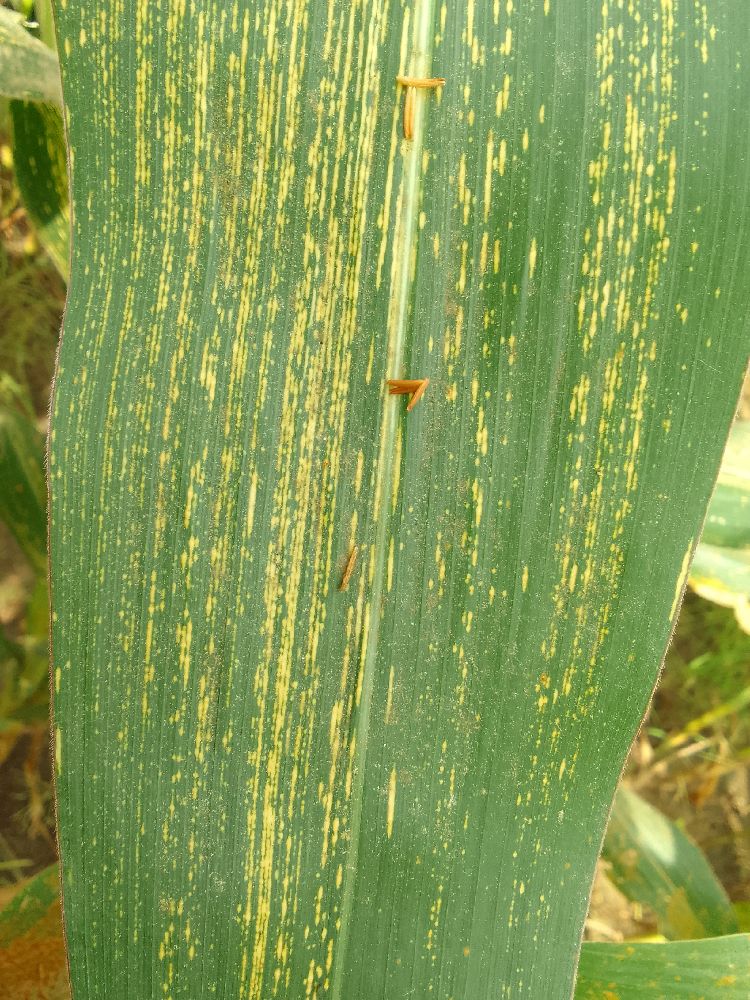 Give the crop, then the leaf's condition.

maize, maize streak virus
